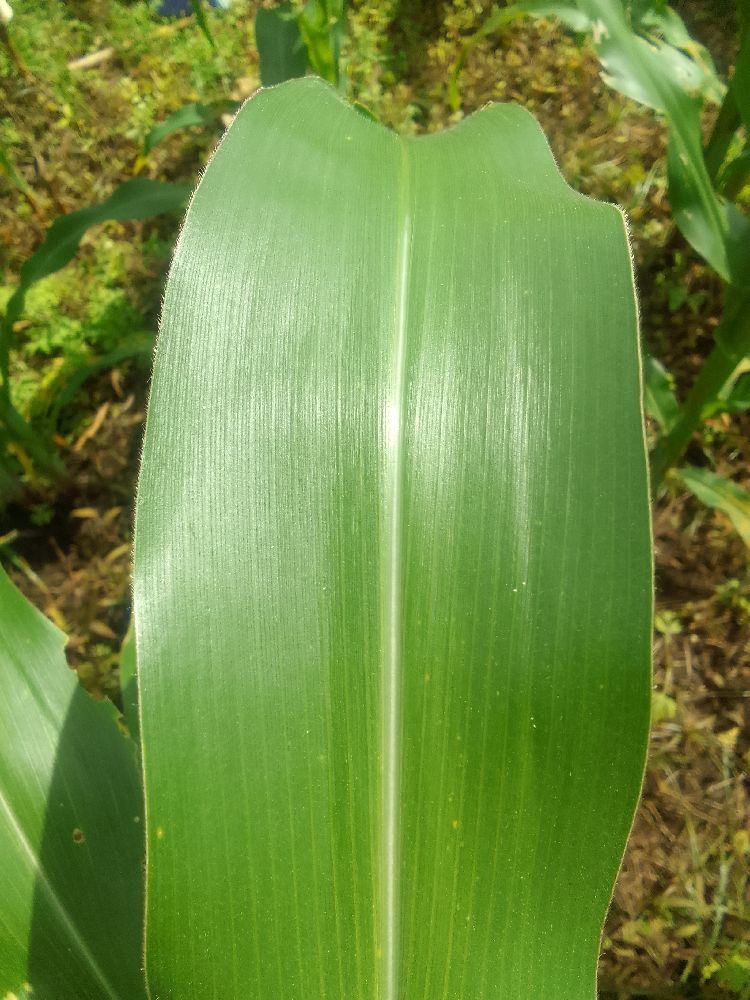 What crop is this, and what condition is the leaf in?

maize, healthy
